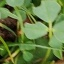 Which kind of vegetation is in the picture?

unstructured weed
